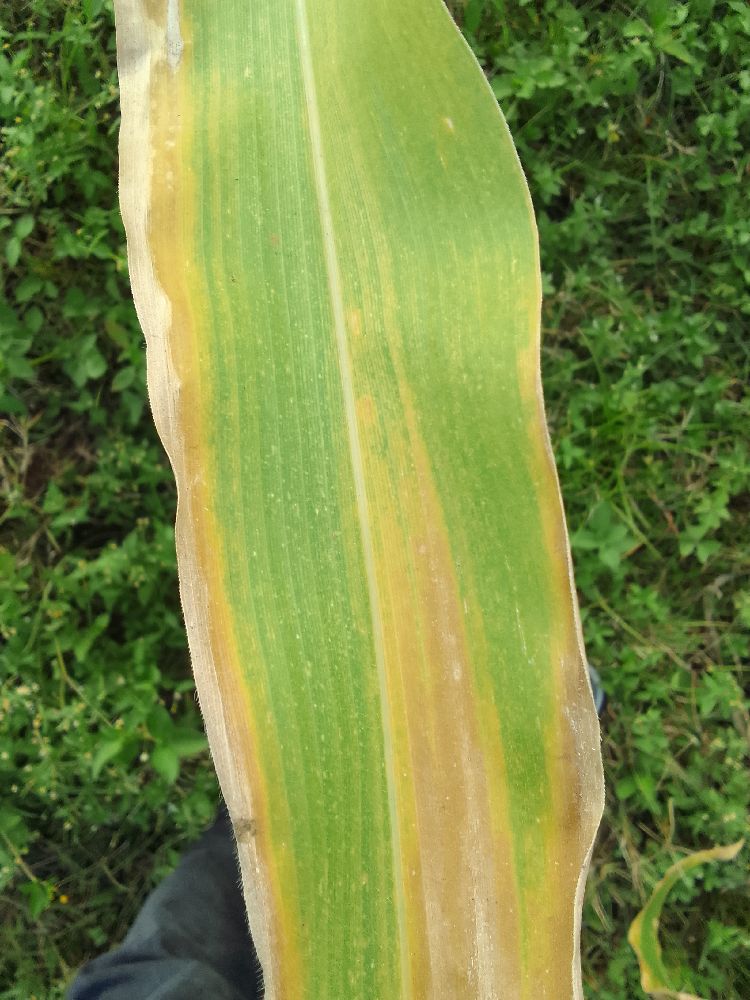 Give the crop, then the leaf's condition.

maize, maize lethal necrosis
